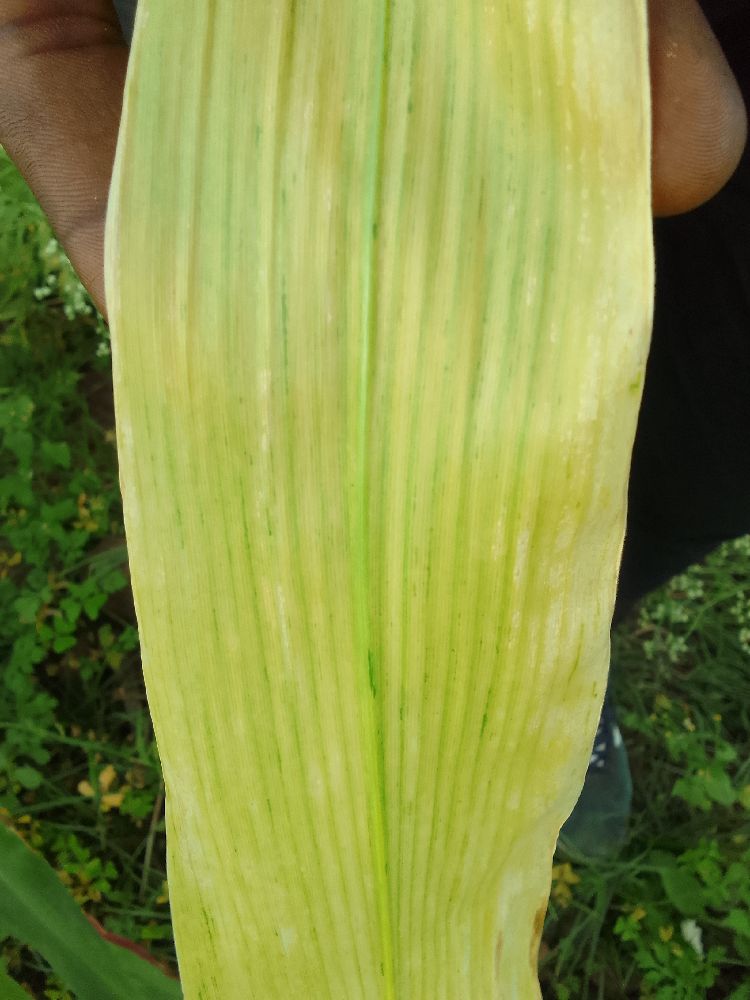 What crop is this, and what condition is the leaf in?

maize, maize lethal necrosis
